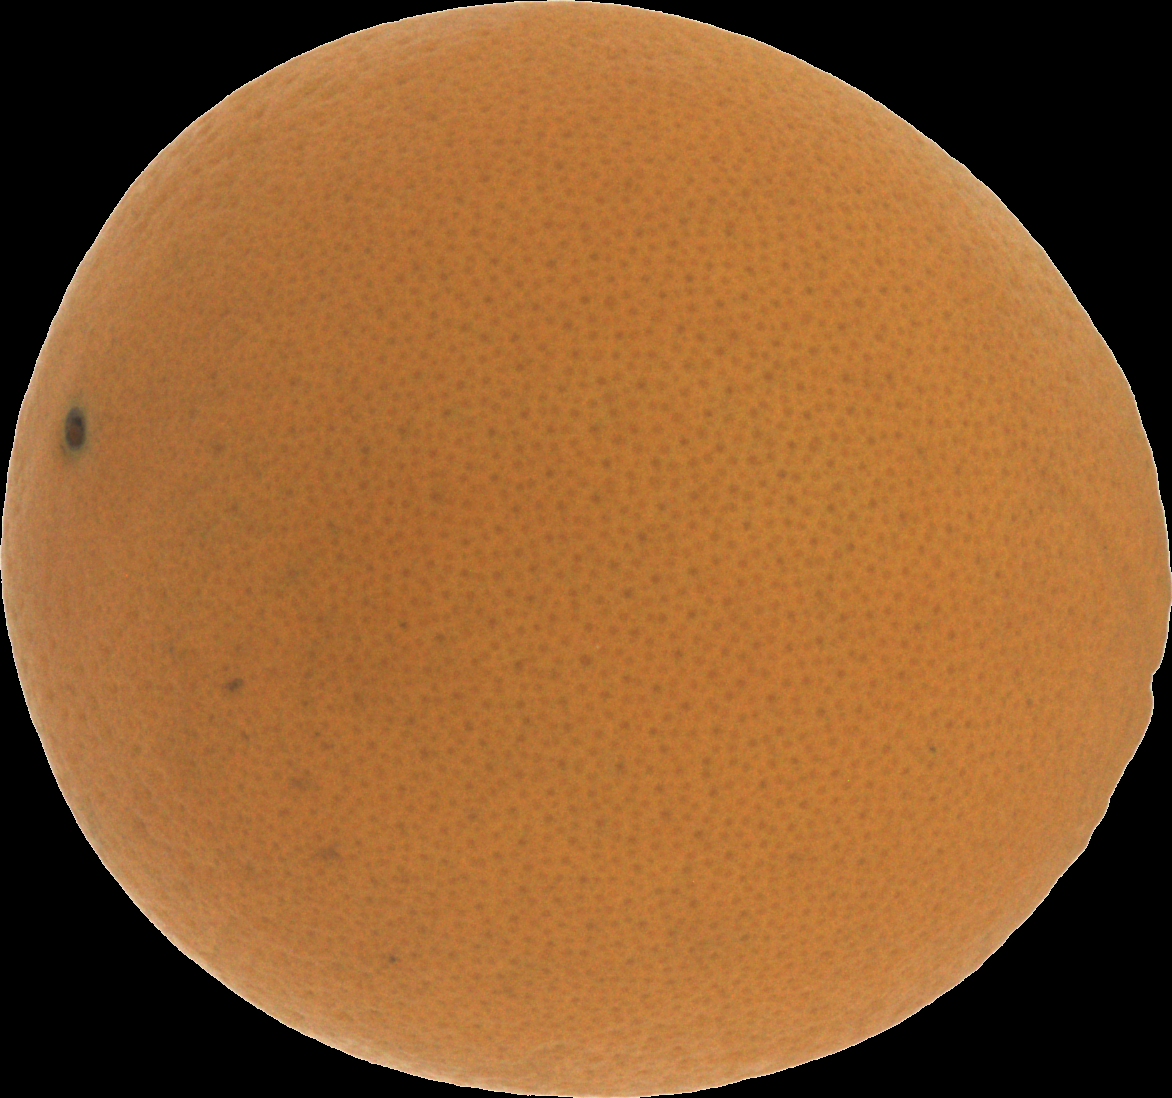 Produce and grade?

orange, good
